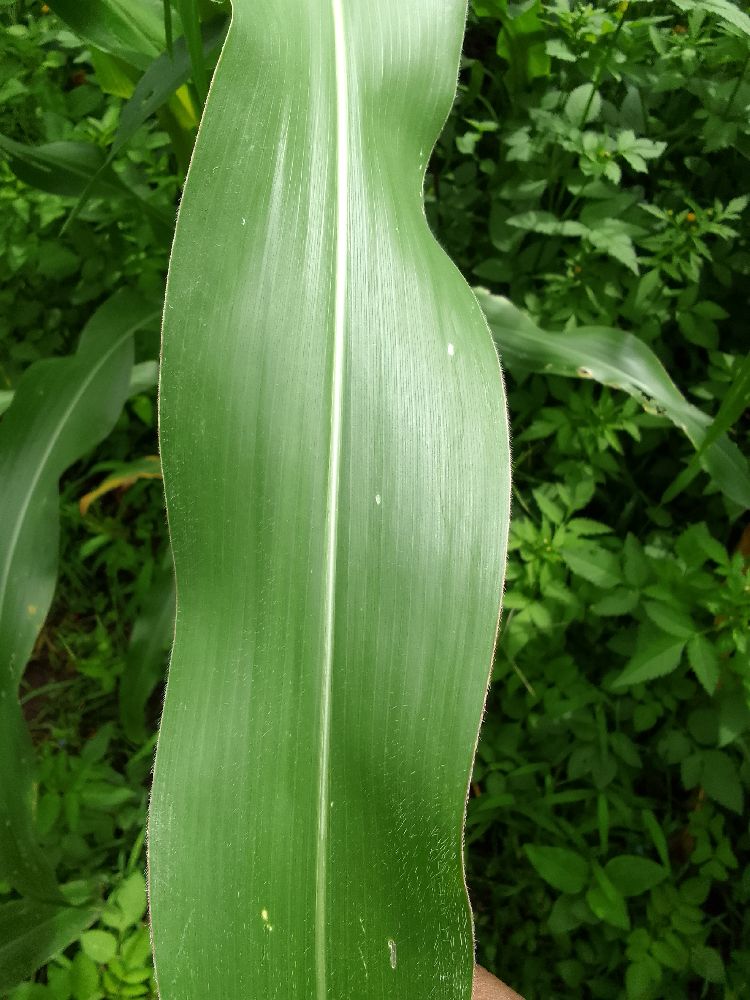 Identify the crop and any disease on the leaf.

maize, healthy
